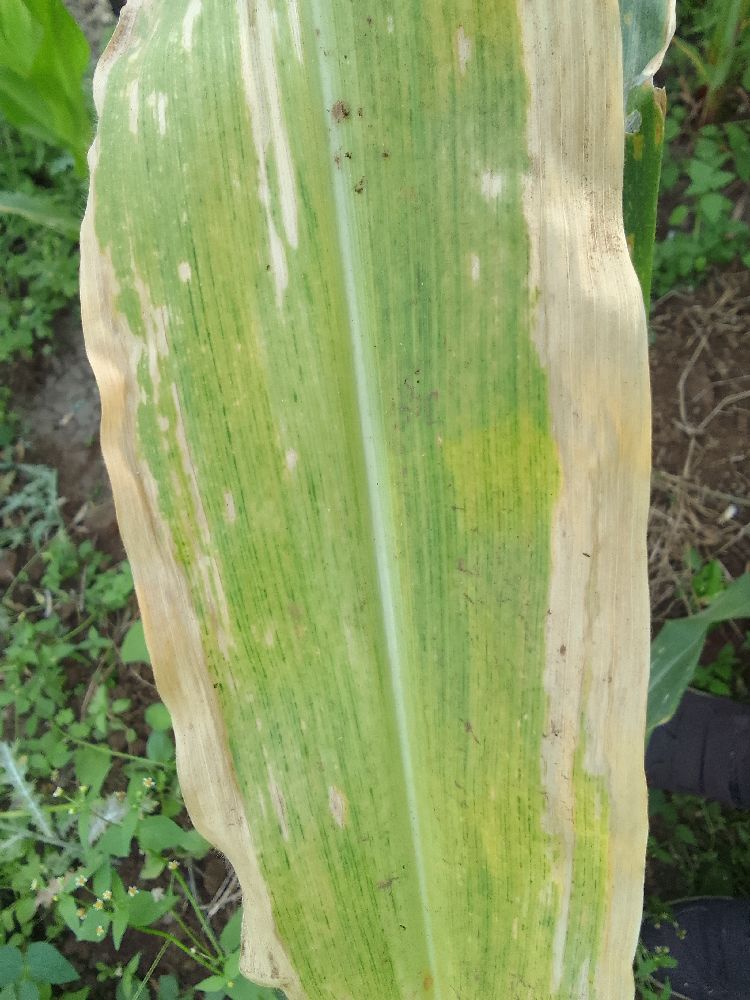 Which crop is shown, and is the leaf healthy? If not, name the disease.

maize, maize lethal necrosis
